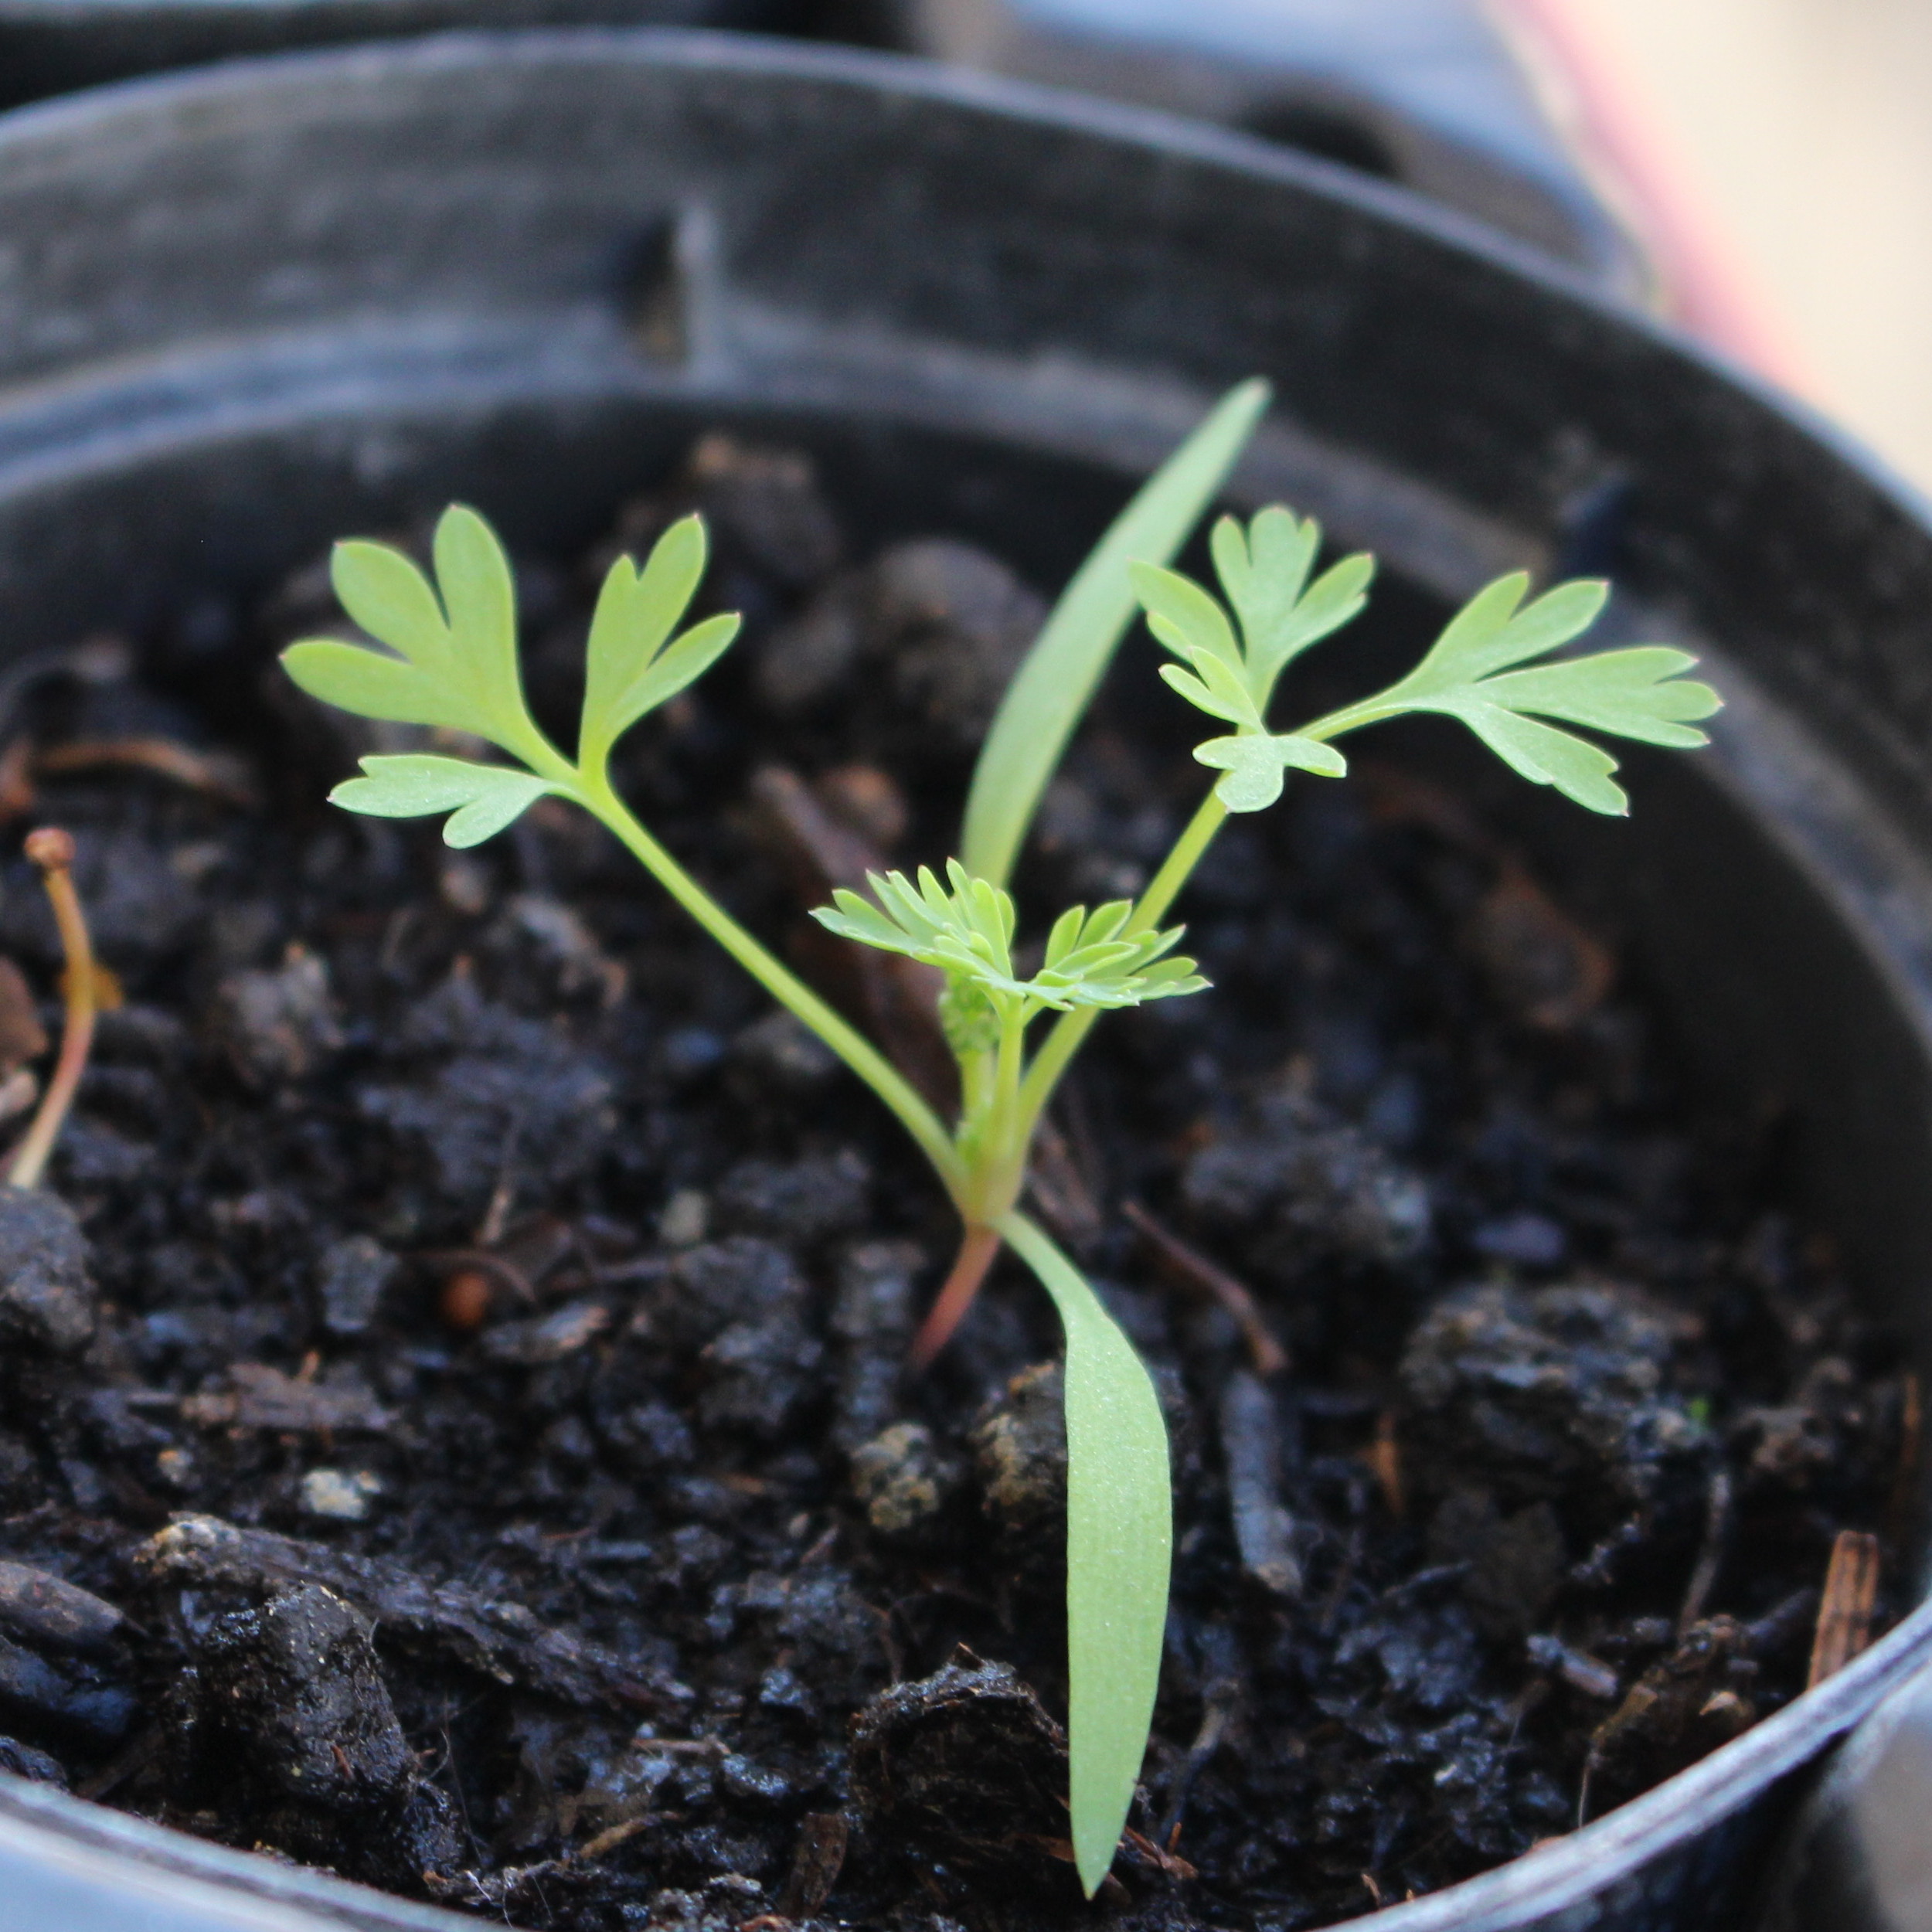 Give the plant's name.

Fumaria officinalis
